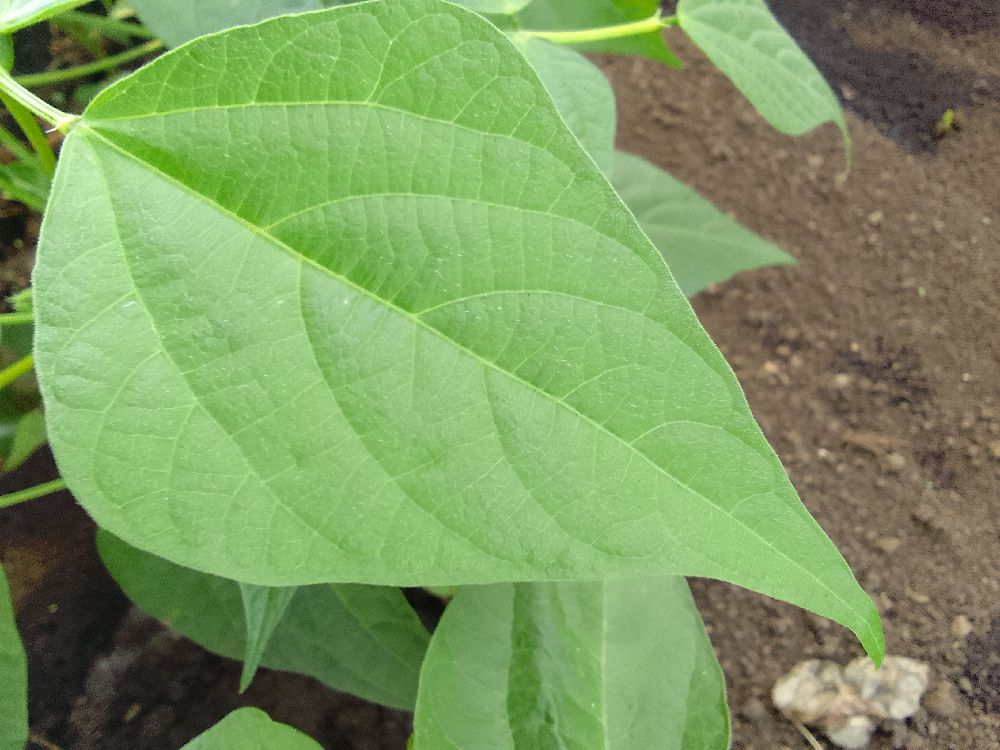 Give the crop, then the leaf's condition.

common bean, healthy
